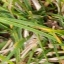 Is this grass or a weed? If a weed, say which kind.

grass
